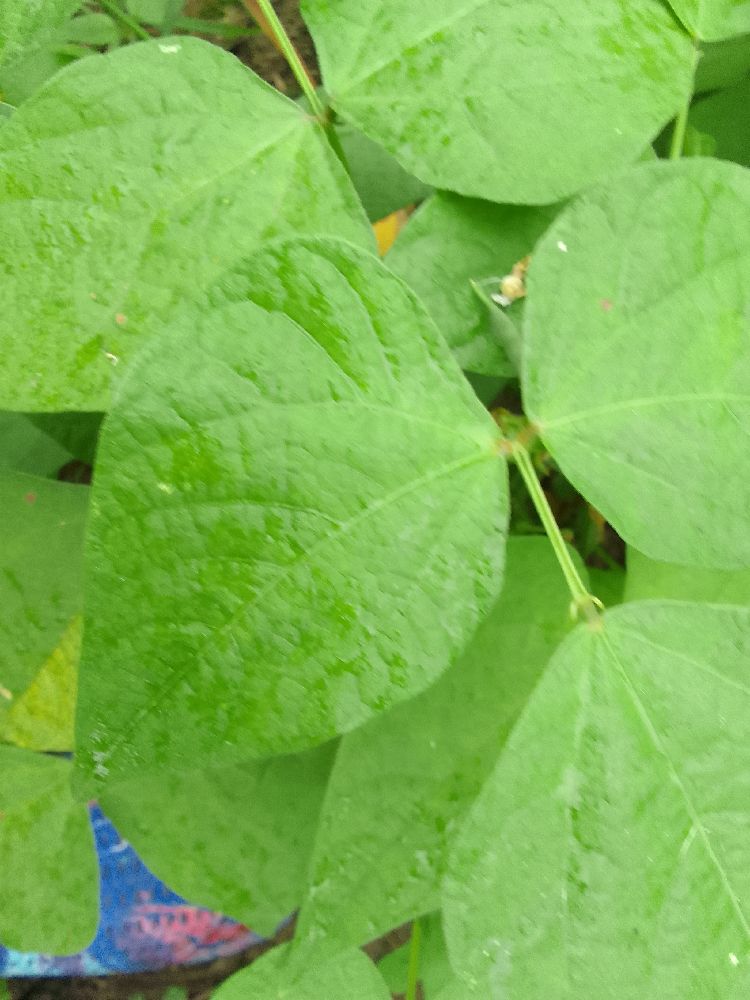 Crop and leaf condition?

common bean, healthy
